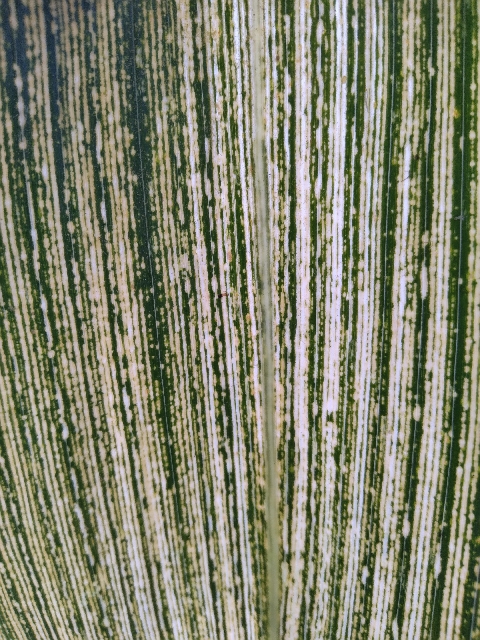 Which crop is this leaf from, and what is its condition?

maize, maize streak virus
